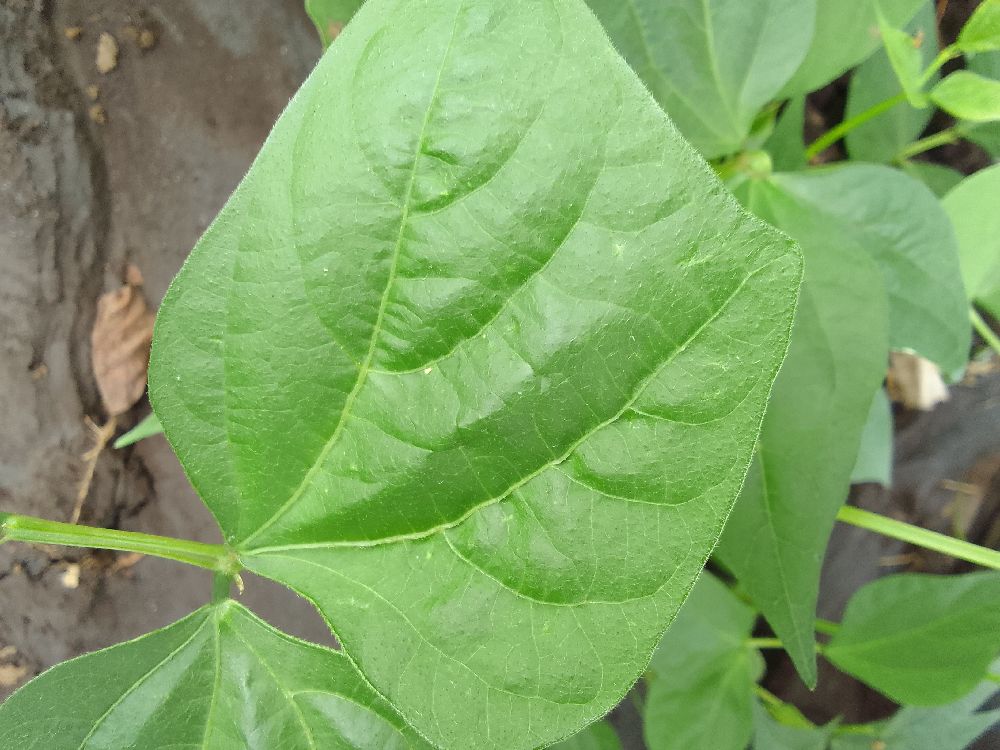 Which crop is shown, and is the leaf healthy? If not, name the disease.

common bean, healthy
